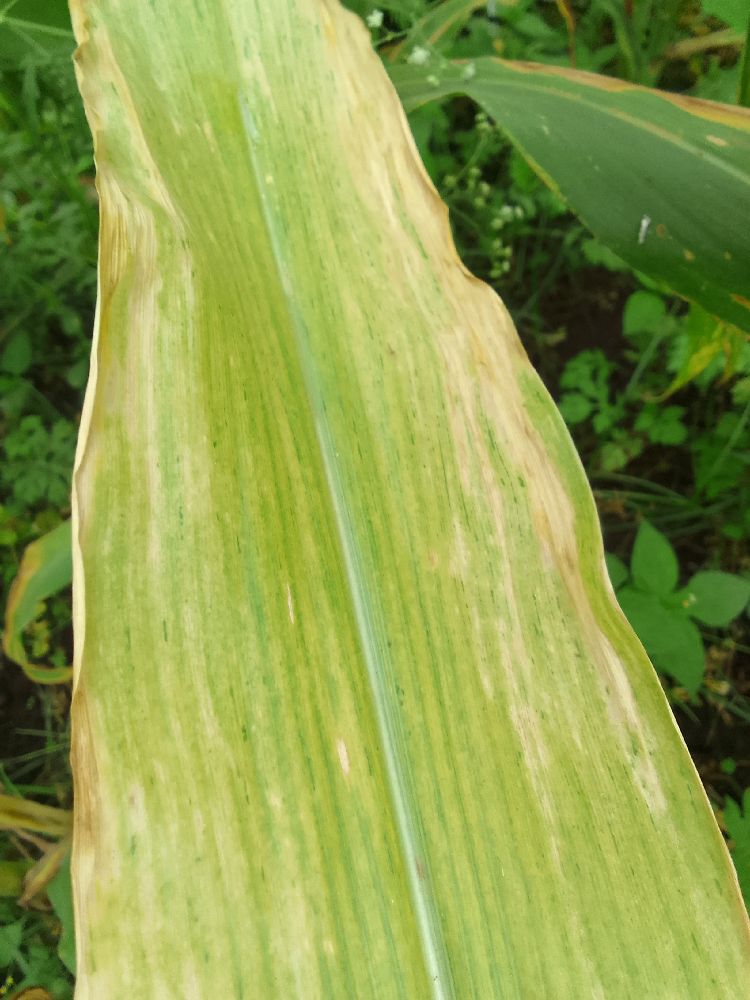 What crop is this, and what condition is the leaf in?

maize, maize lethal necrosis
